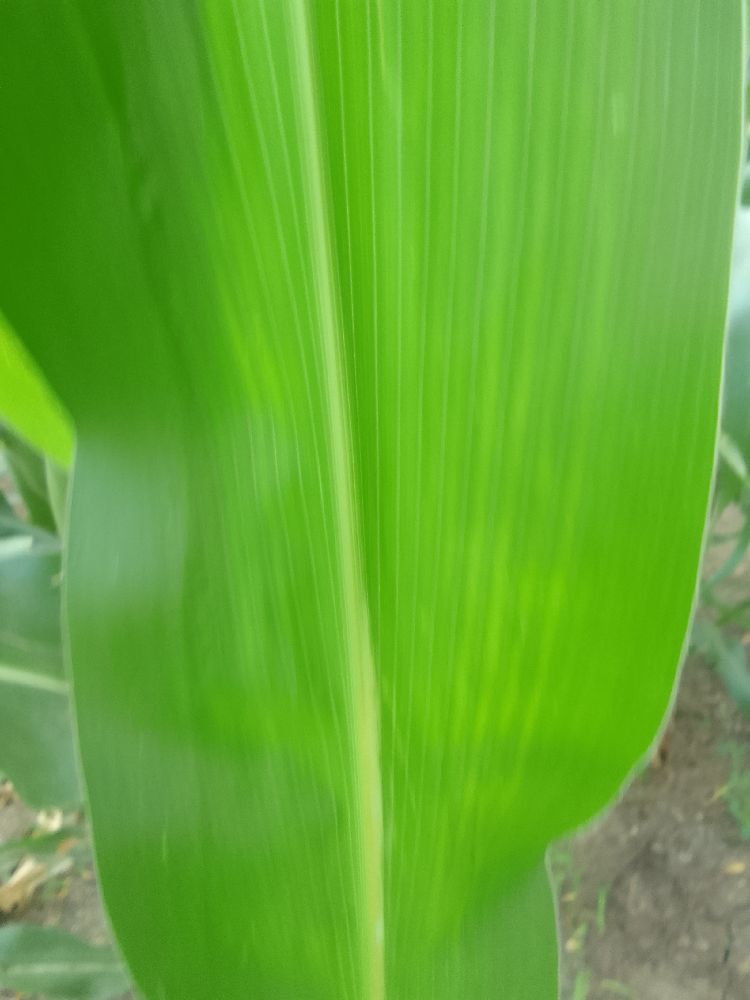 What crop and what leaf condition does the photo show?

maize, healthy
